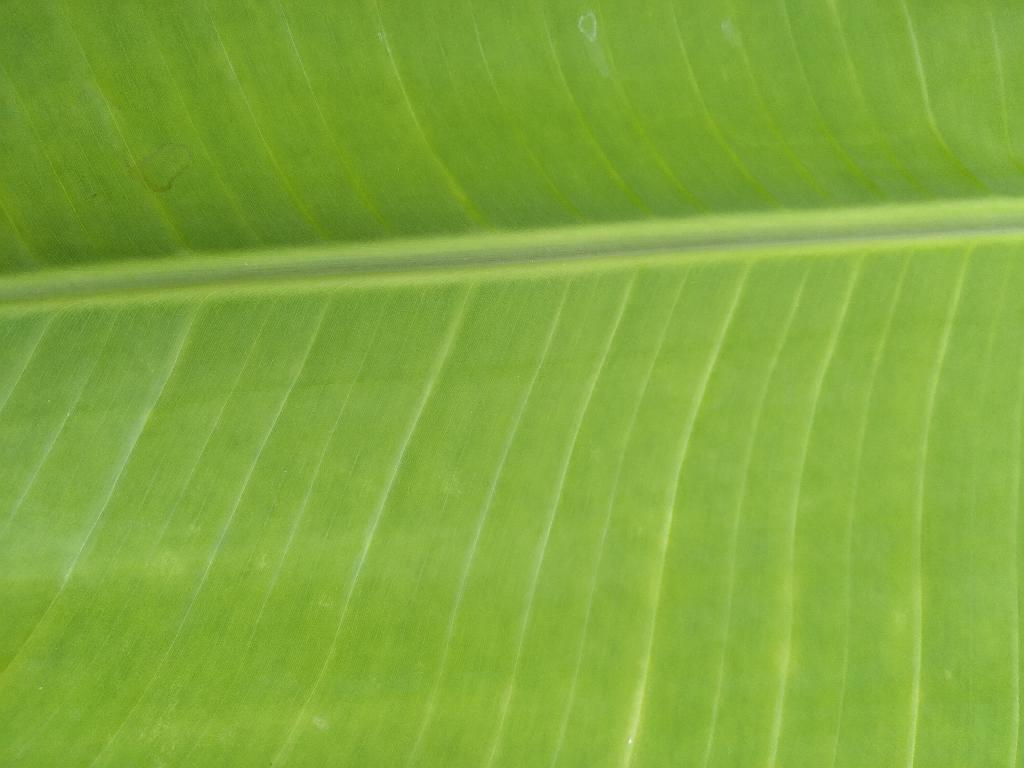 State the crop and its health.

banana, healthy
